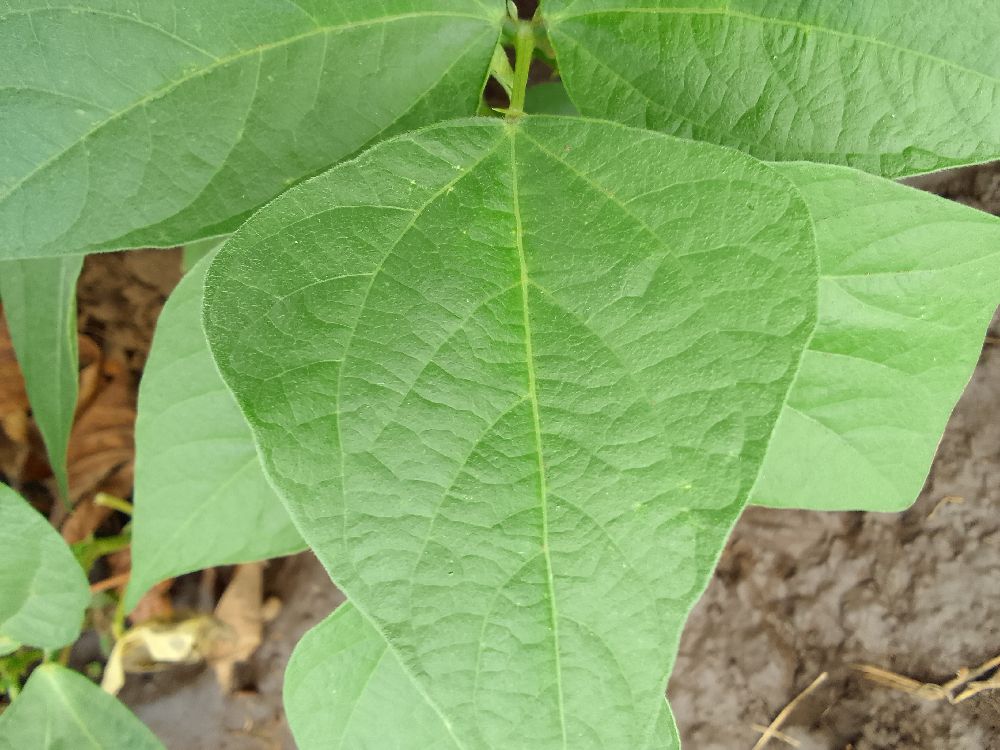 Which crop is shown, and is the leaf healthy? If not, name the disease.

common bean, healthy
